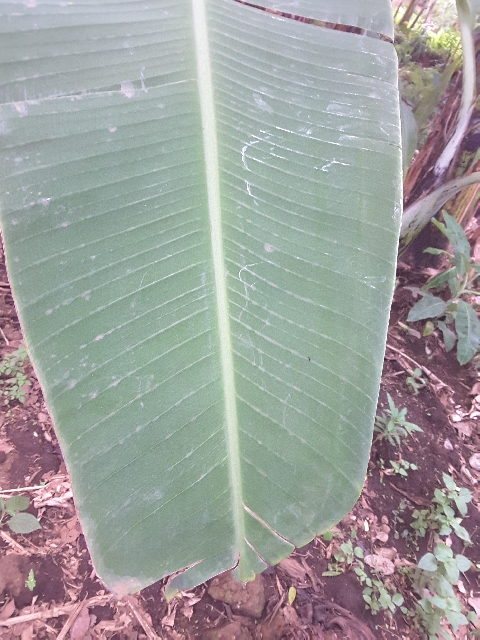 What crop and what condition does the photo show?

banana, healthy
